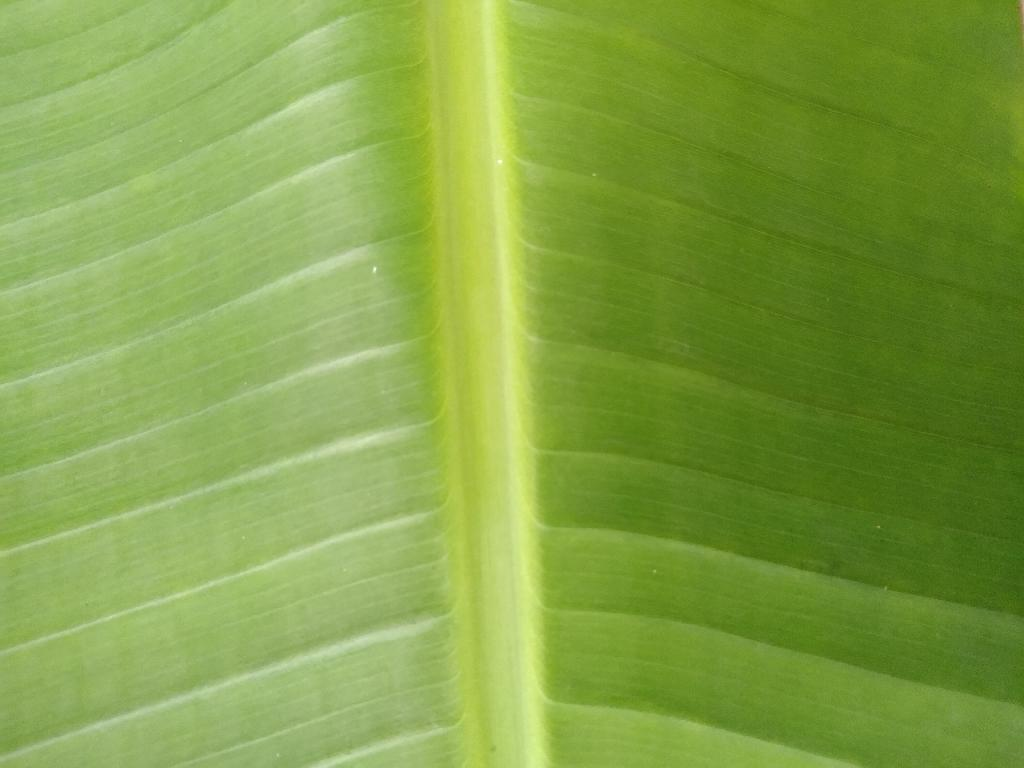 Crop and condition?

banana, healthy
